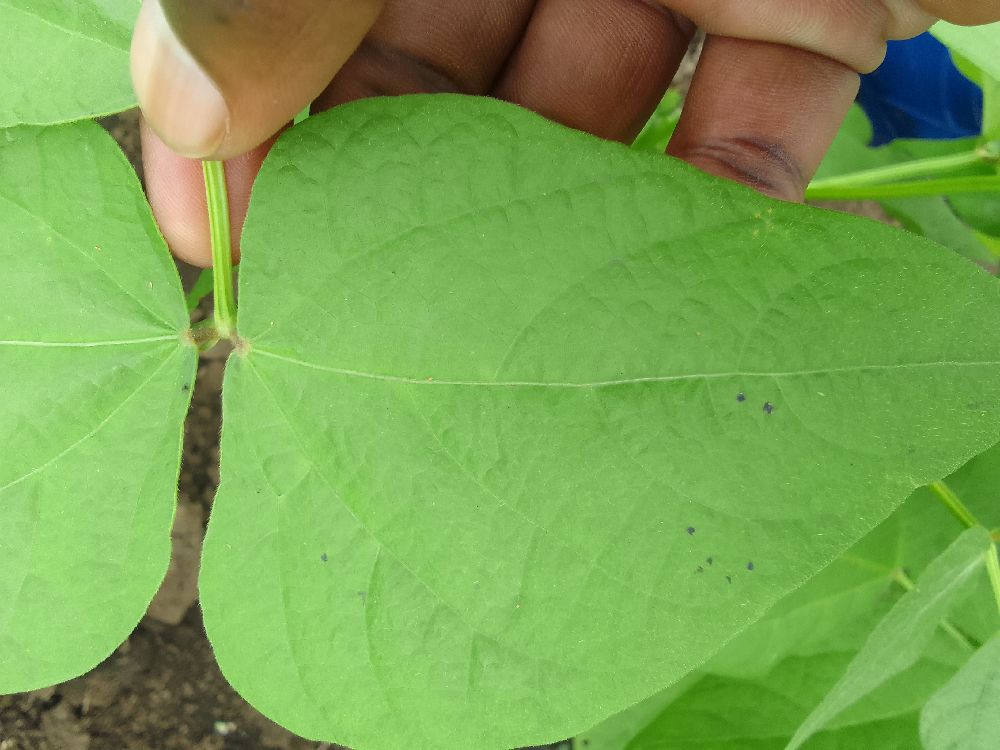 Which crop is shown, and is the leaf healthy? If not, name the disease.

common bean, healthy
